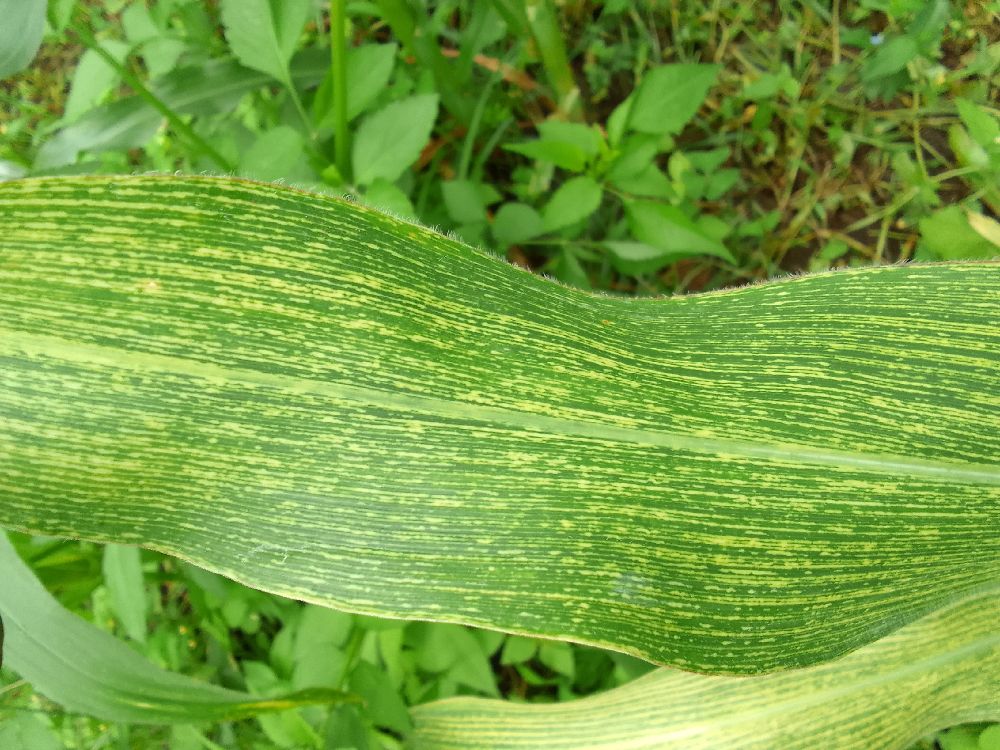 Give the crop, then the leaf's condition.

maize, maize streak virus
